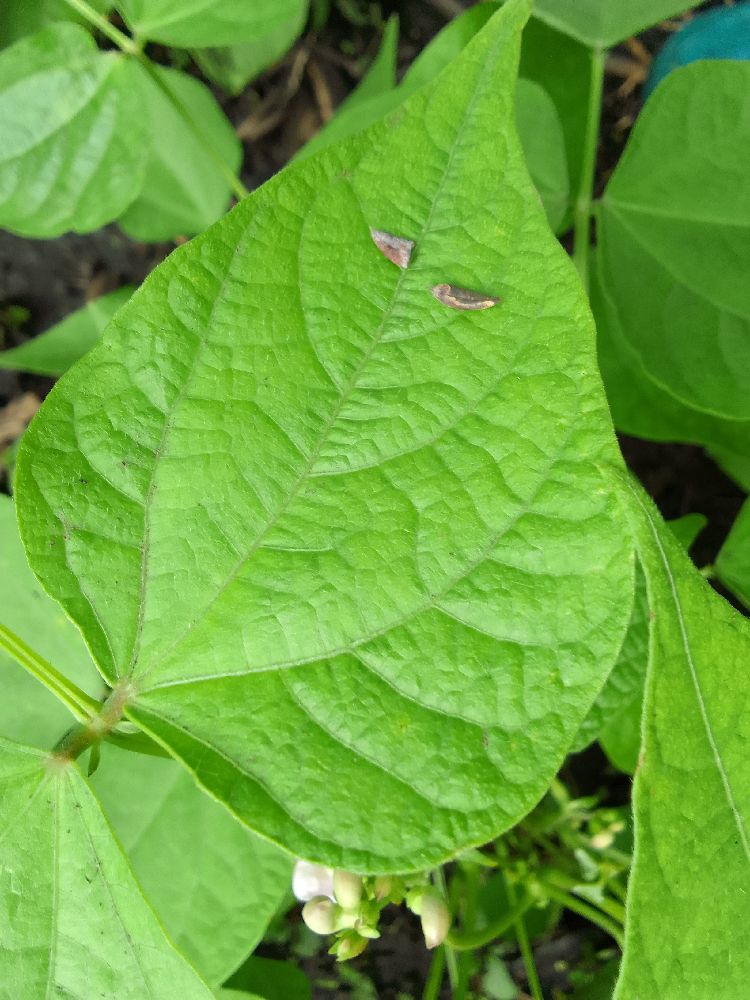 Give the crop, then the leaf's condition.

common bean, healthy
